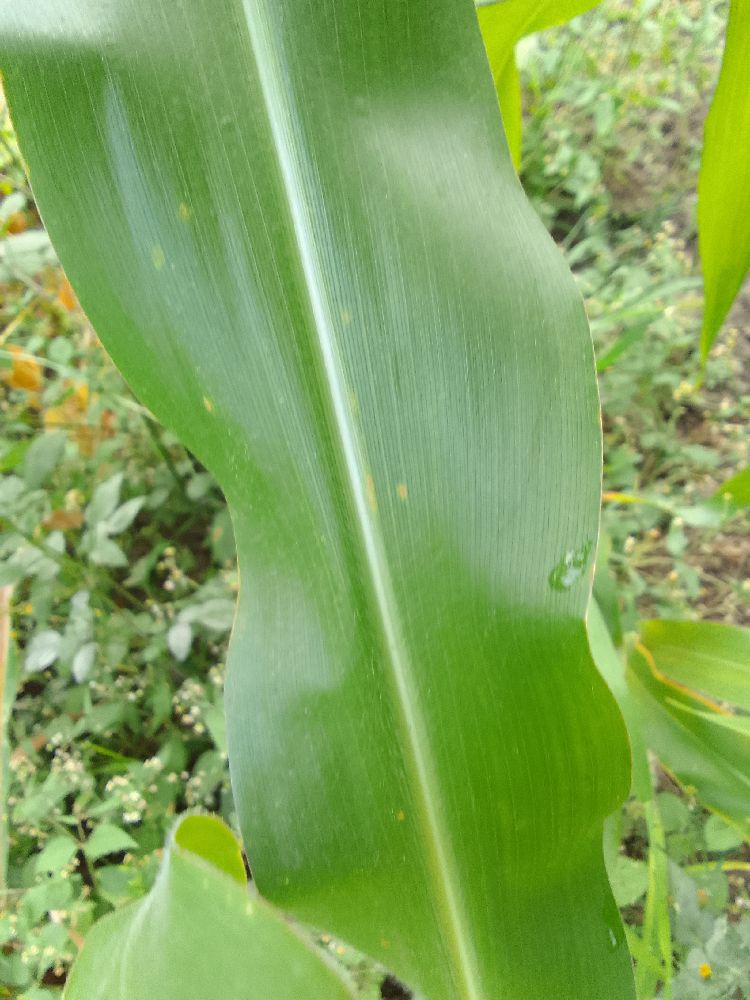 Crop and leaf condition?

maize, healthy
